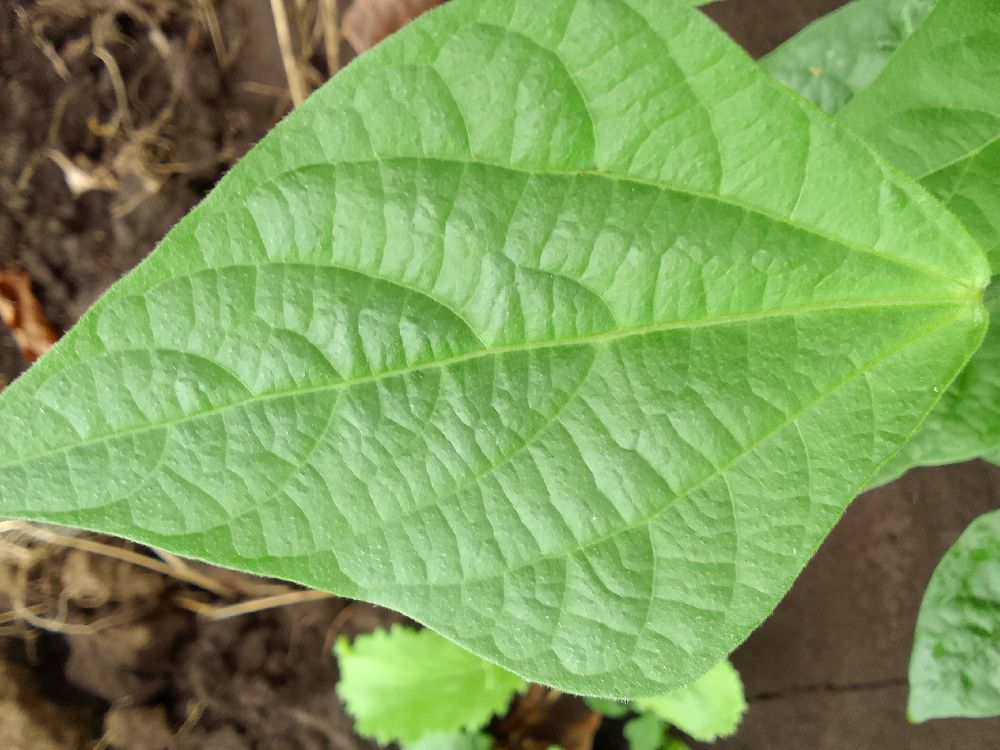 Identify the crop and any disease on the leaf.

common bean, healthy
